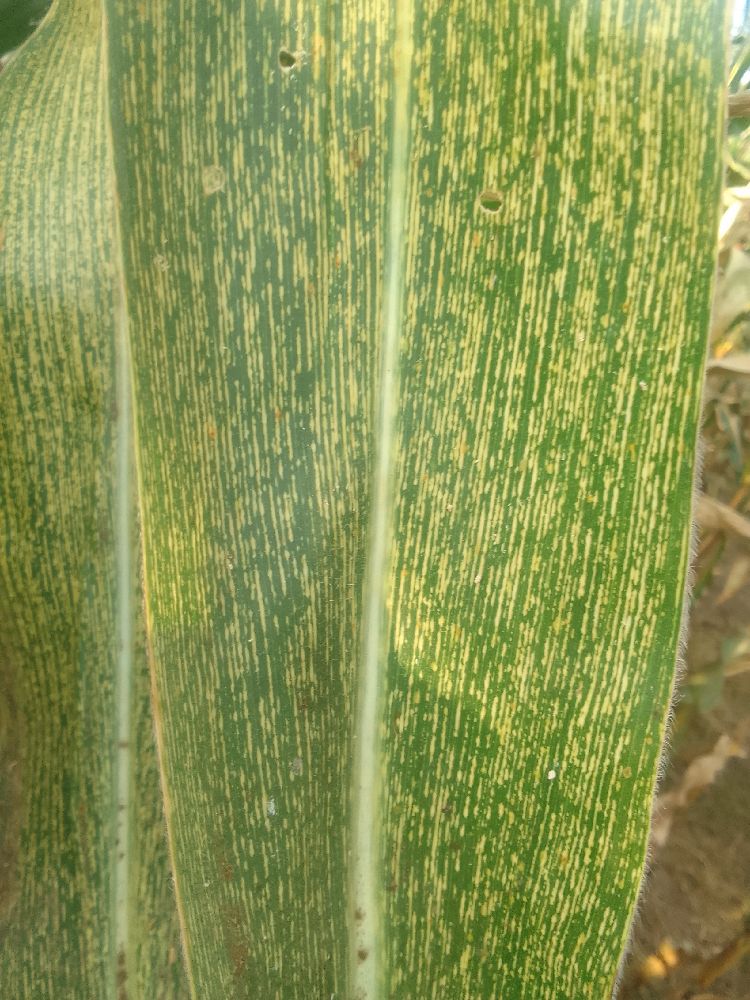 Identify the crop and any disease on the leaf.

maize, maize streak virus
